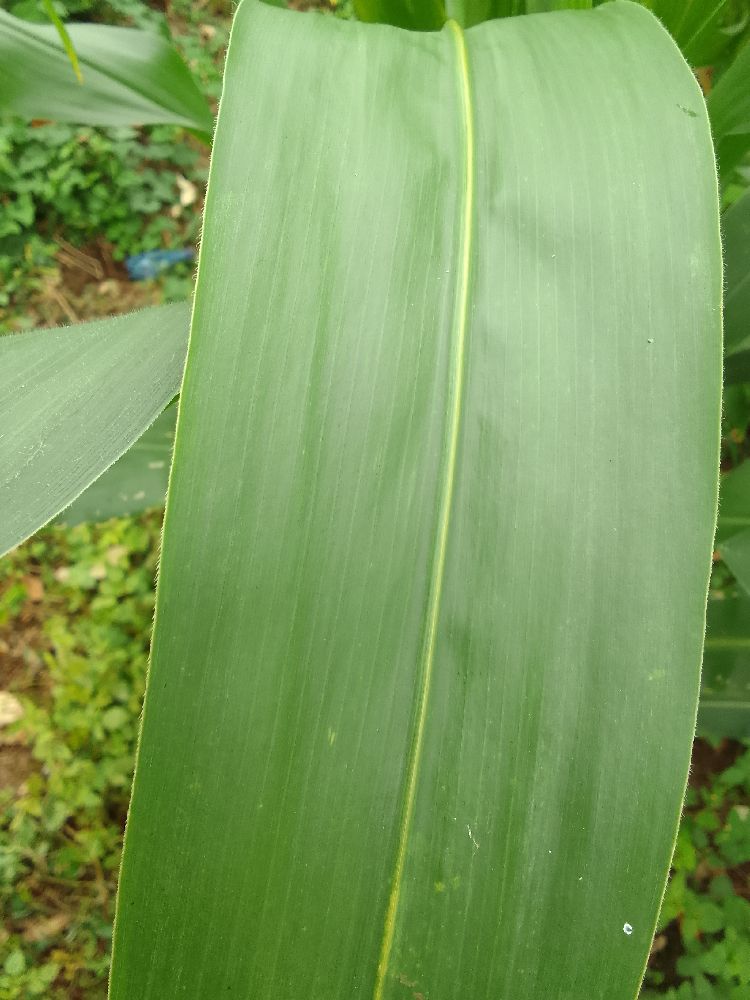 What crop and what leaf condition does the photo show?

maize, healthy
